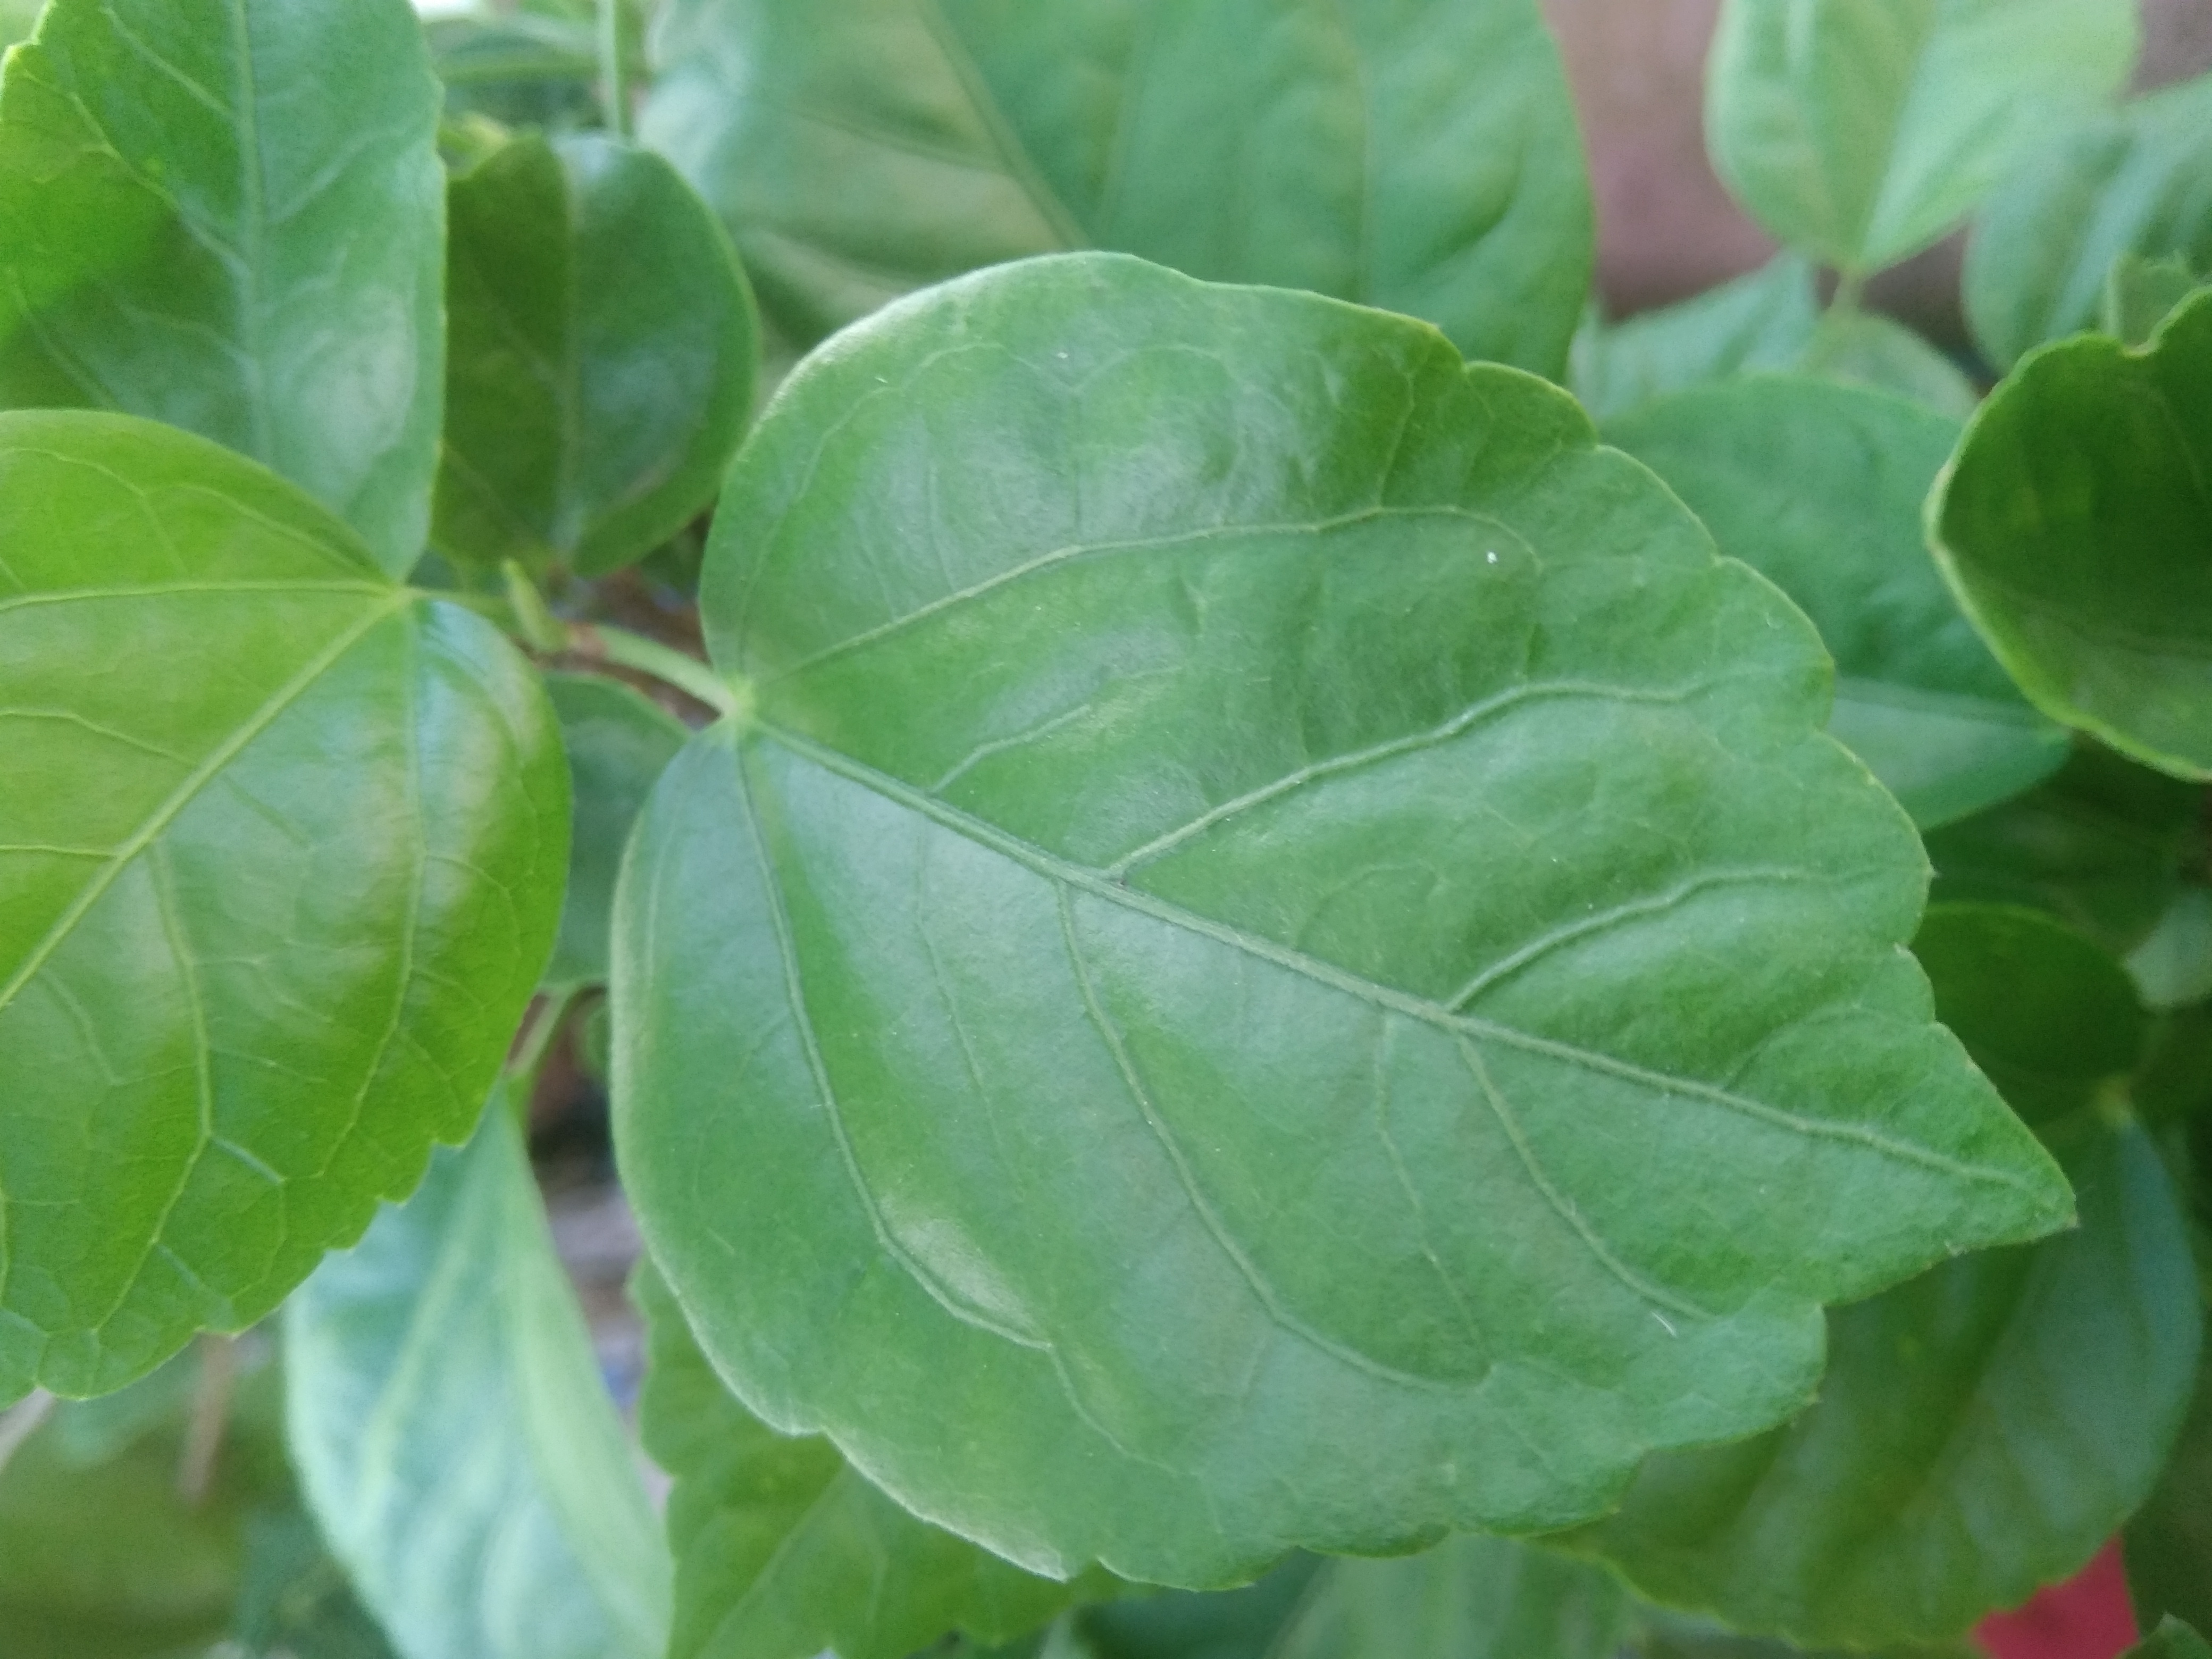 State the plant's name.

hibiscus
